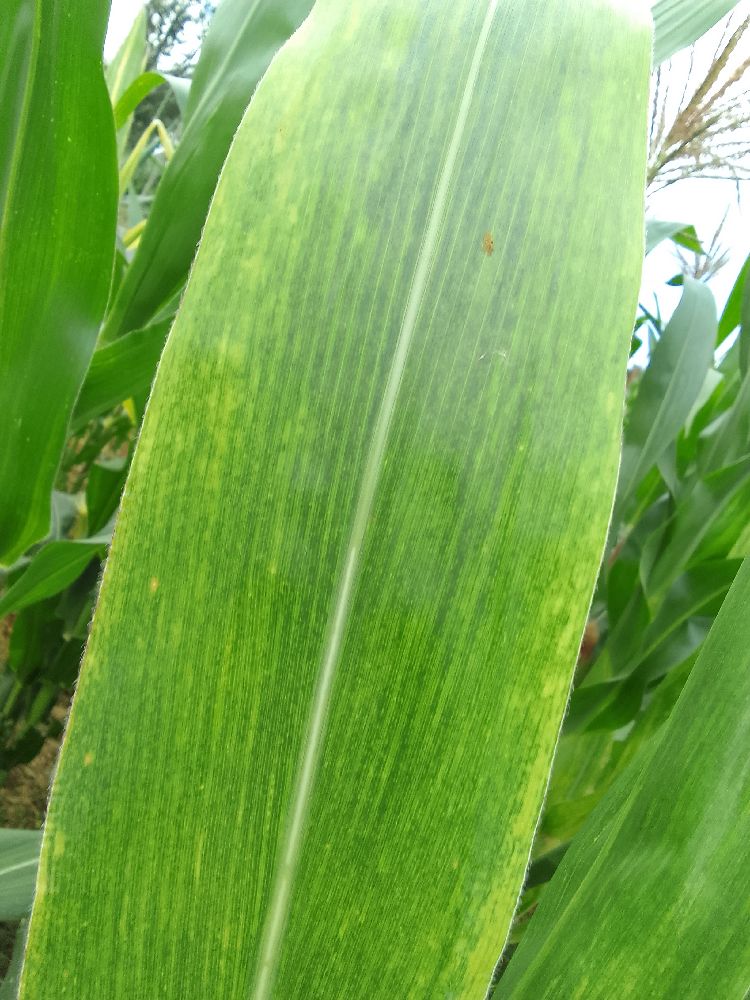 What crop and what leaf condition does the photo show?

maize, maize lethal necrosis
